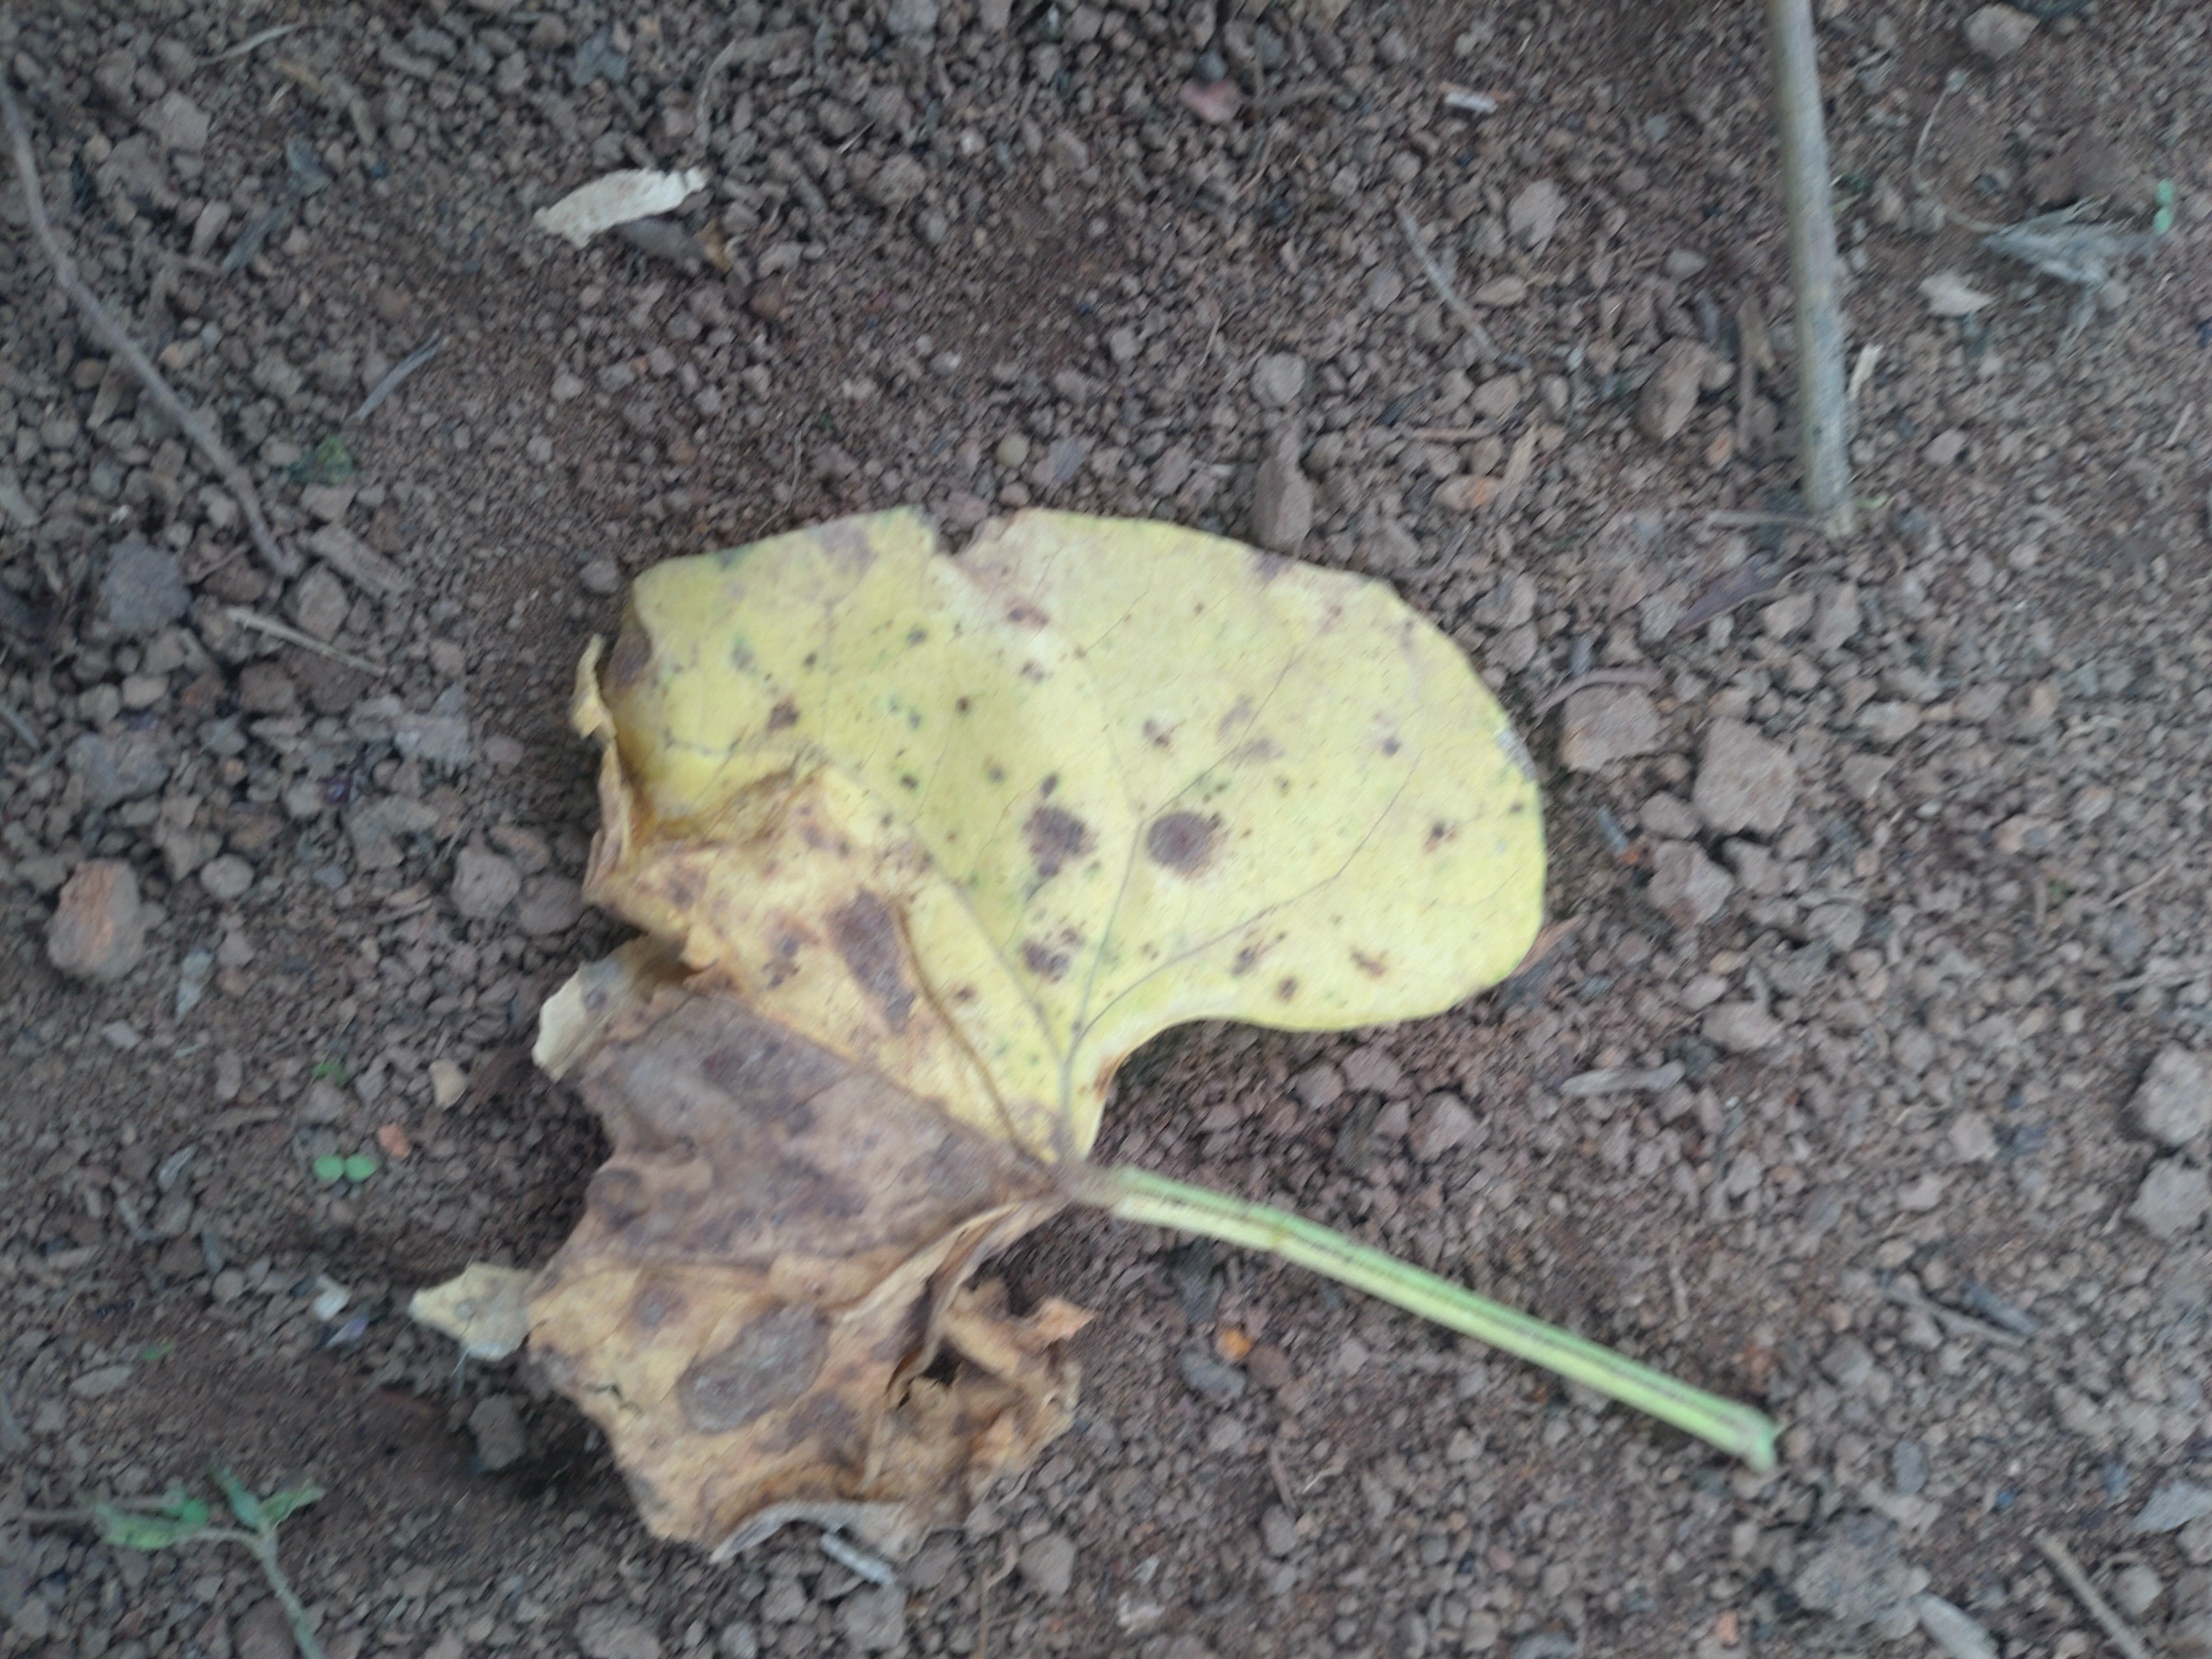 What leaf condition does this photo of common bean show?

anthracnose
